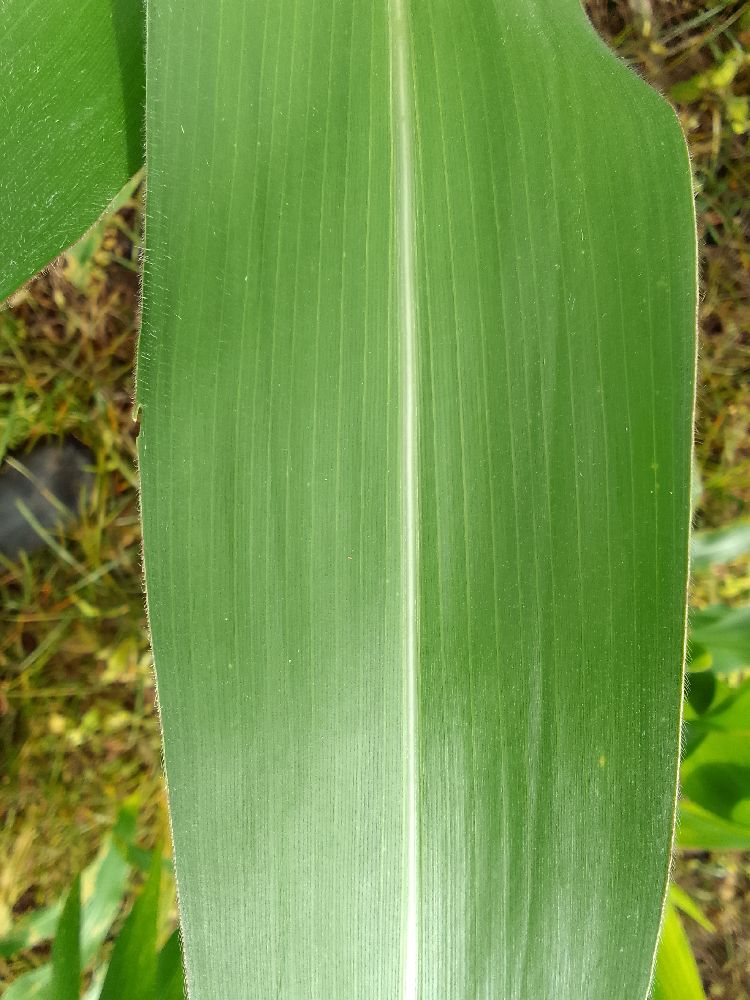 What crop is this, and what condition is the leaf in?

maize, healthy
